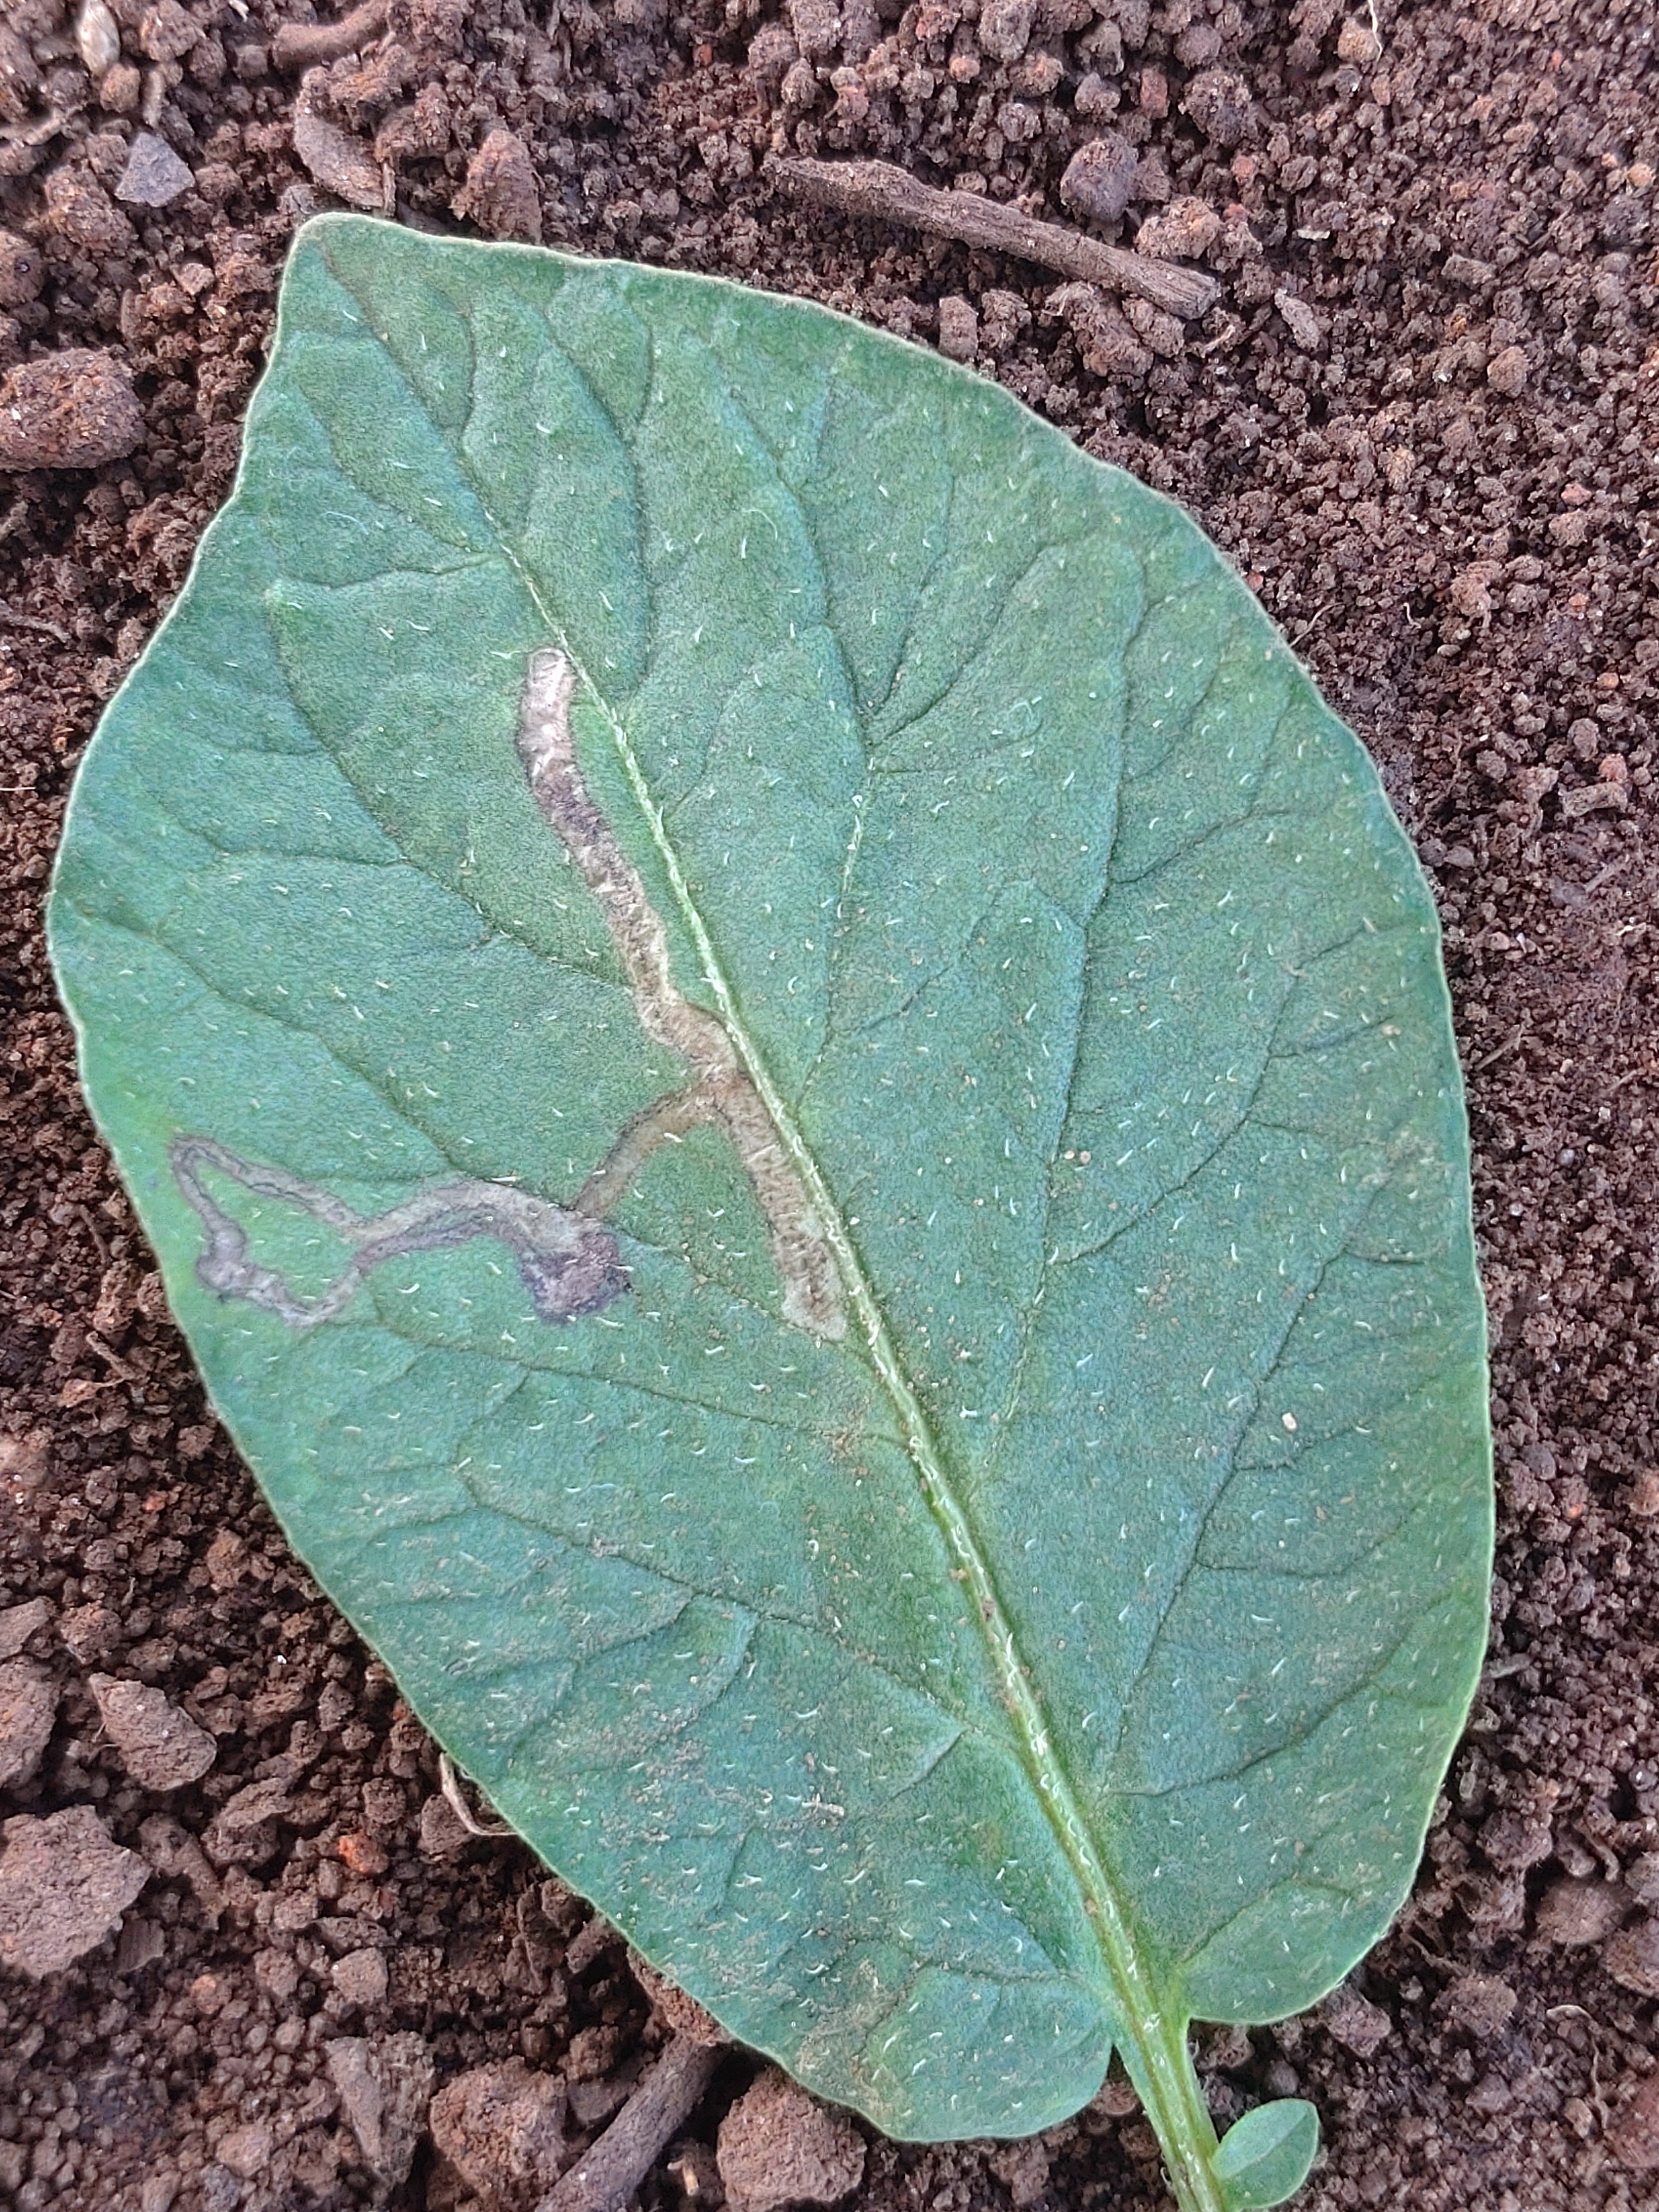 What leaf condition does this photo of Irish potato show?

early blight
